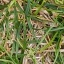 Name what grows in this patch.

grass
